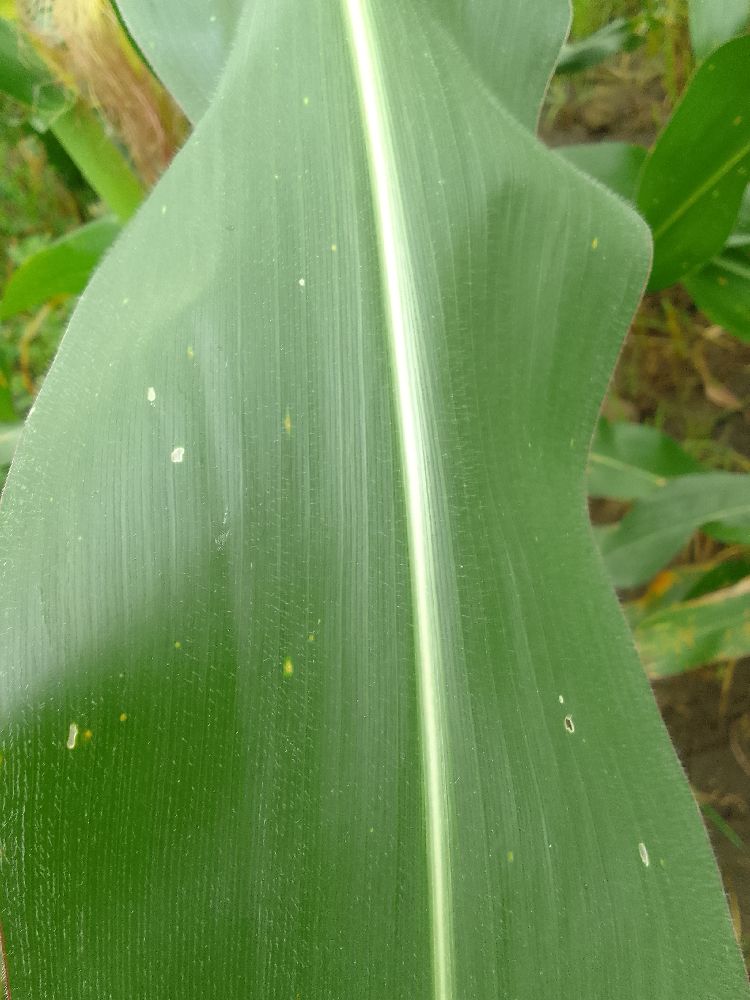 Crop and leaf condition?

maize, healthy
